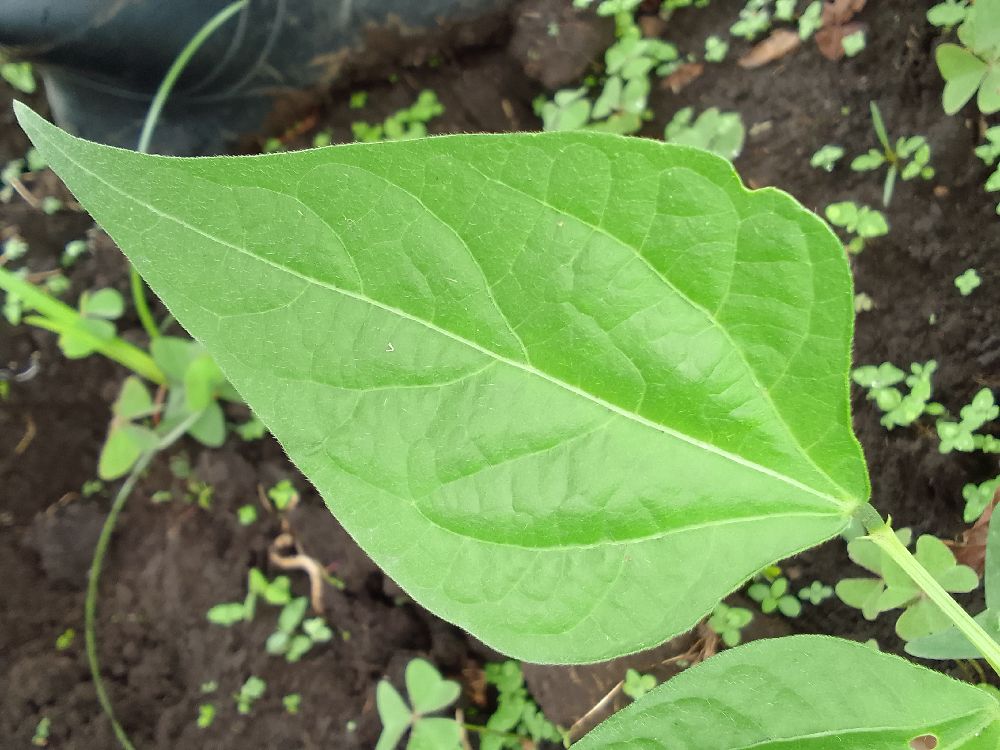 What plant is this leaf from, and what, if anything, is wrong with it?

common bean, healthy
